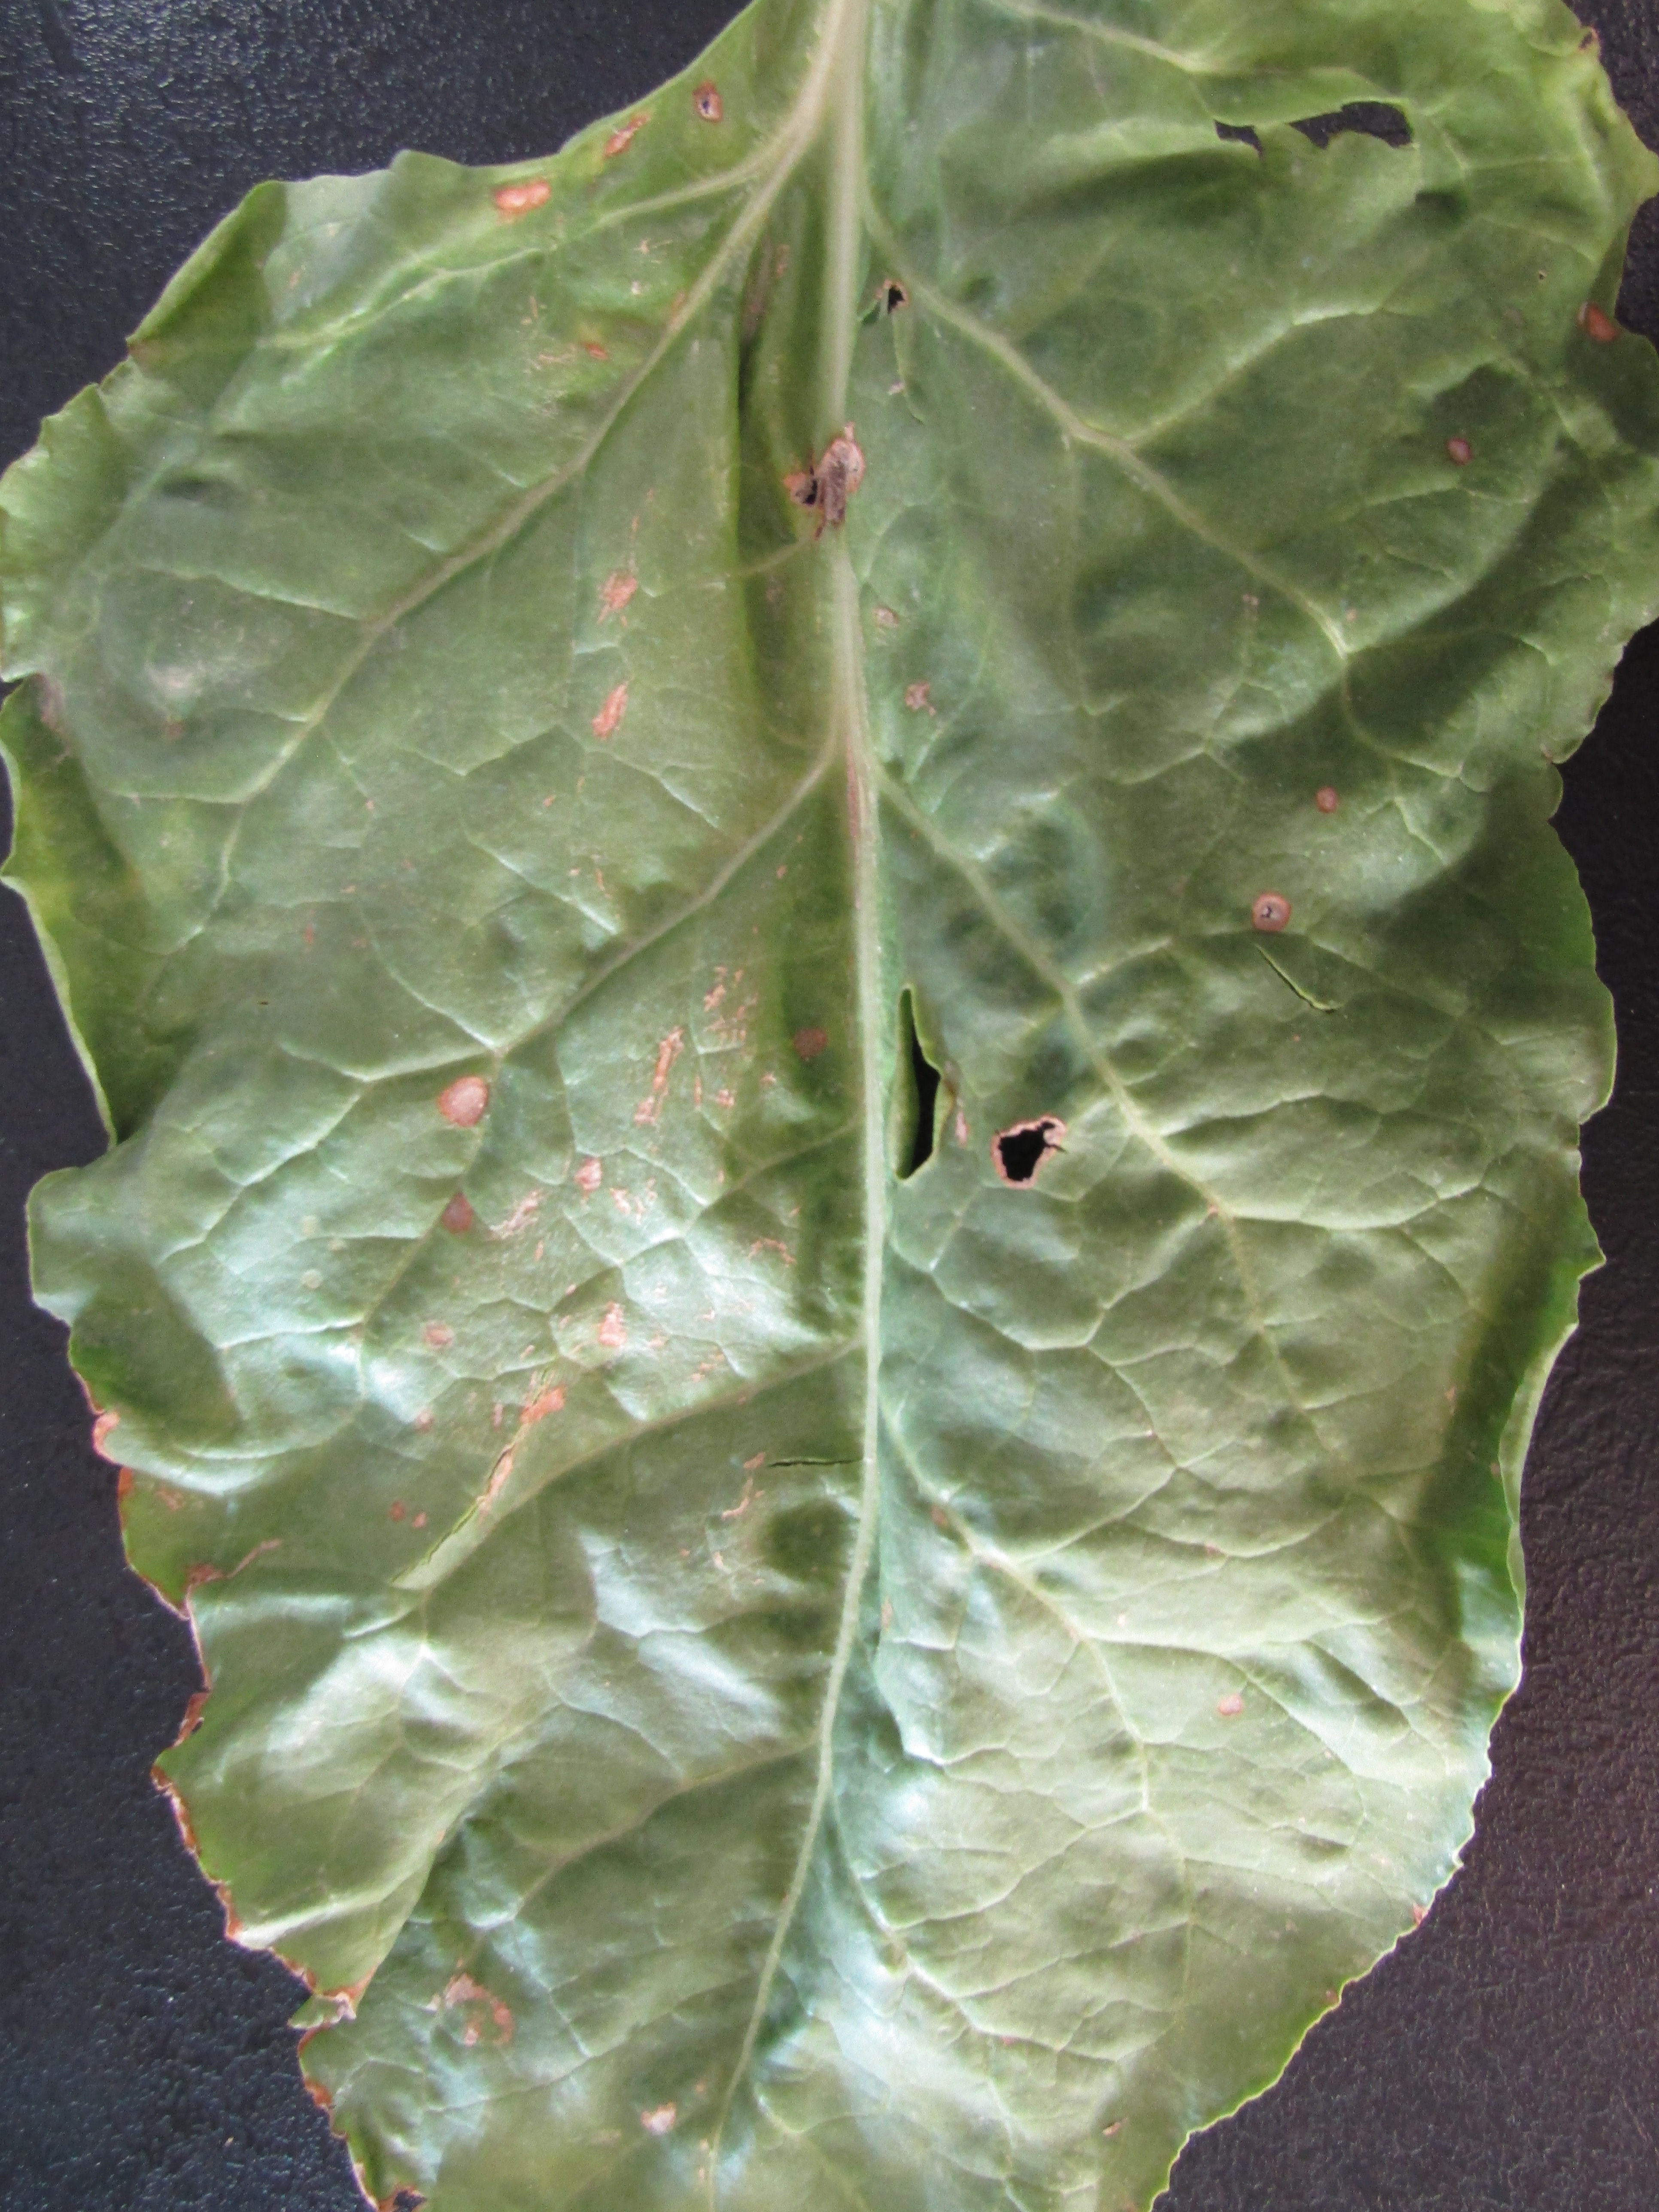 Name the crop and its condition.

beet, cercospora
